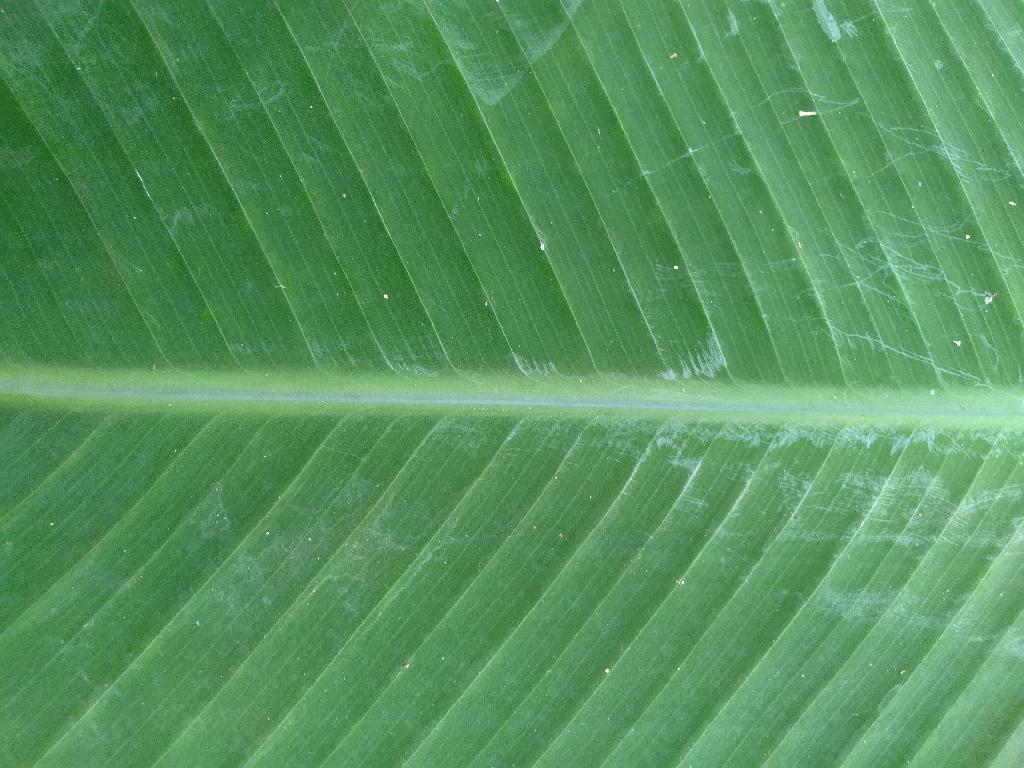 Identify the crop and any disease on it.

banana, healthy
